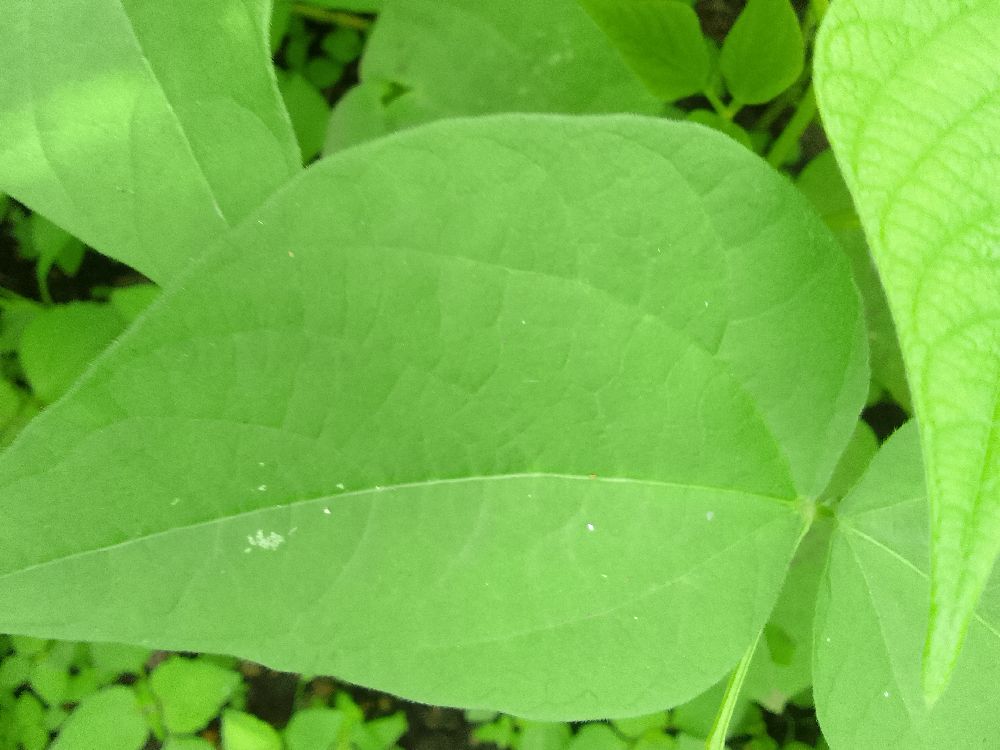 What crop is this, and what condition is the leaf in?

common bean, healthy
